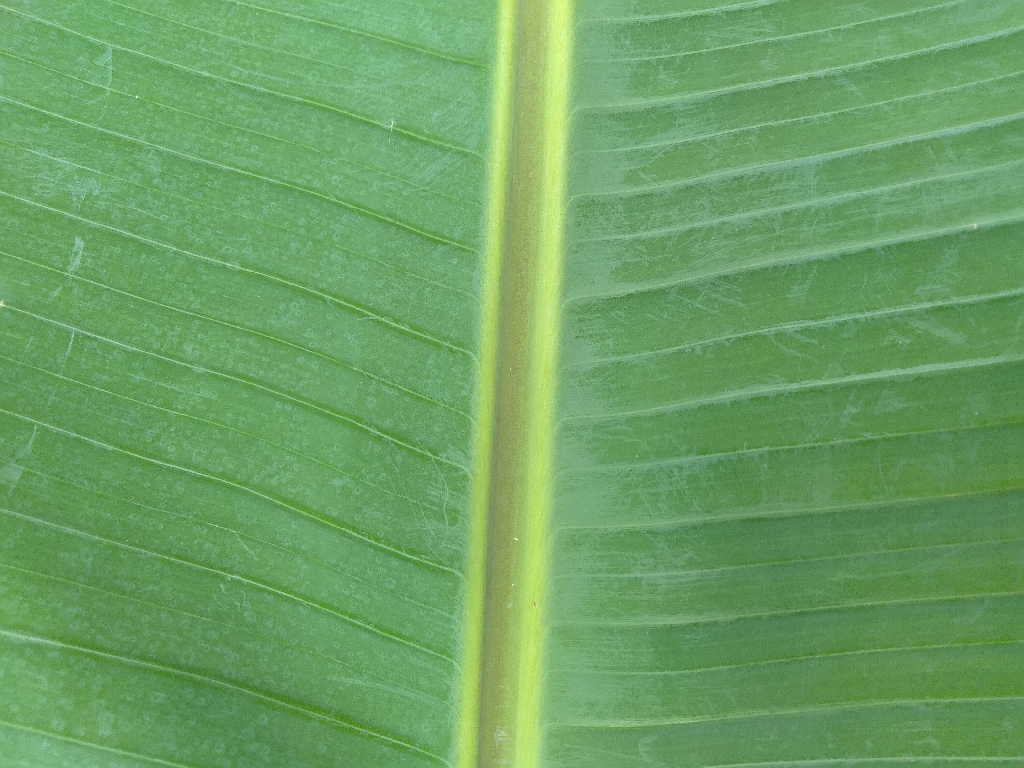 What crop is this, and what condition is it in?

banana, healthy
